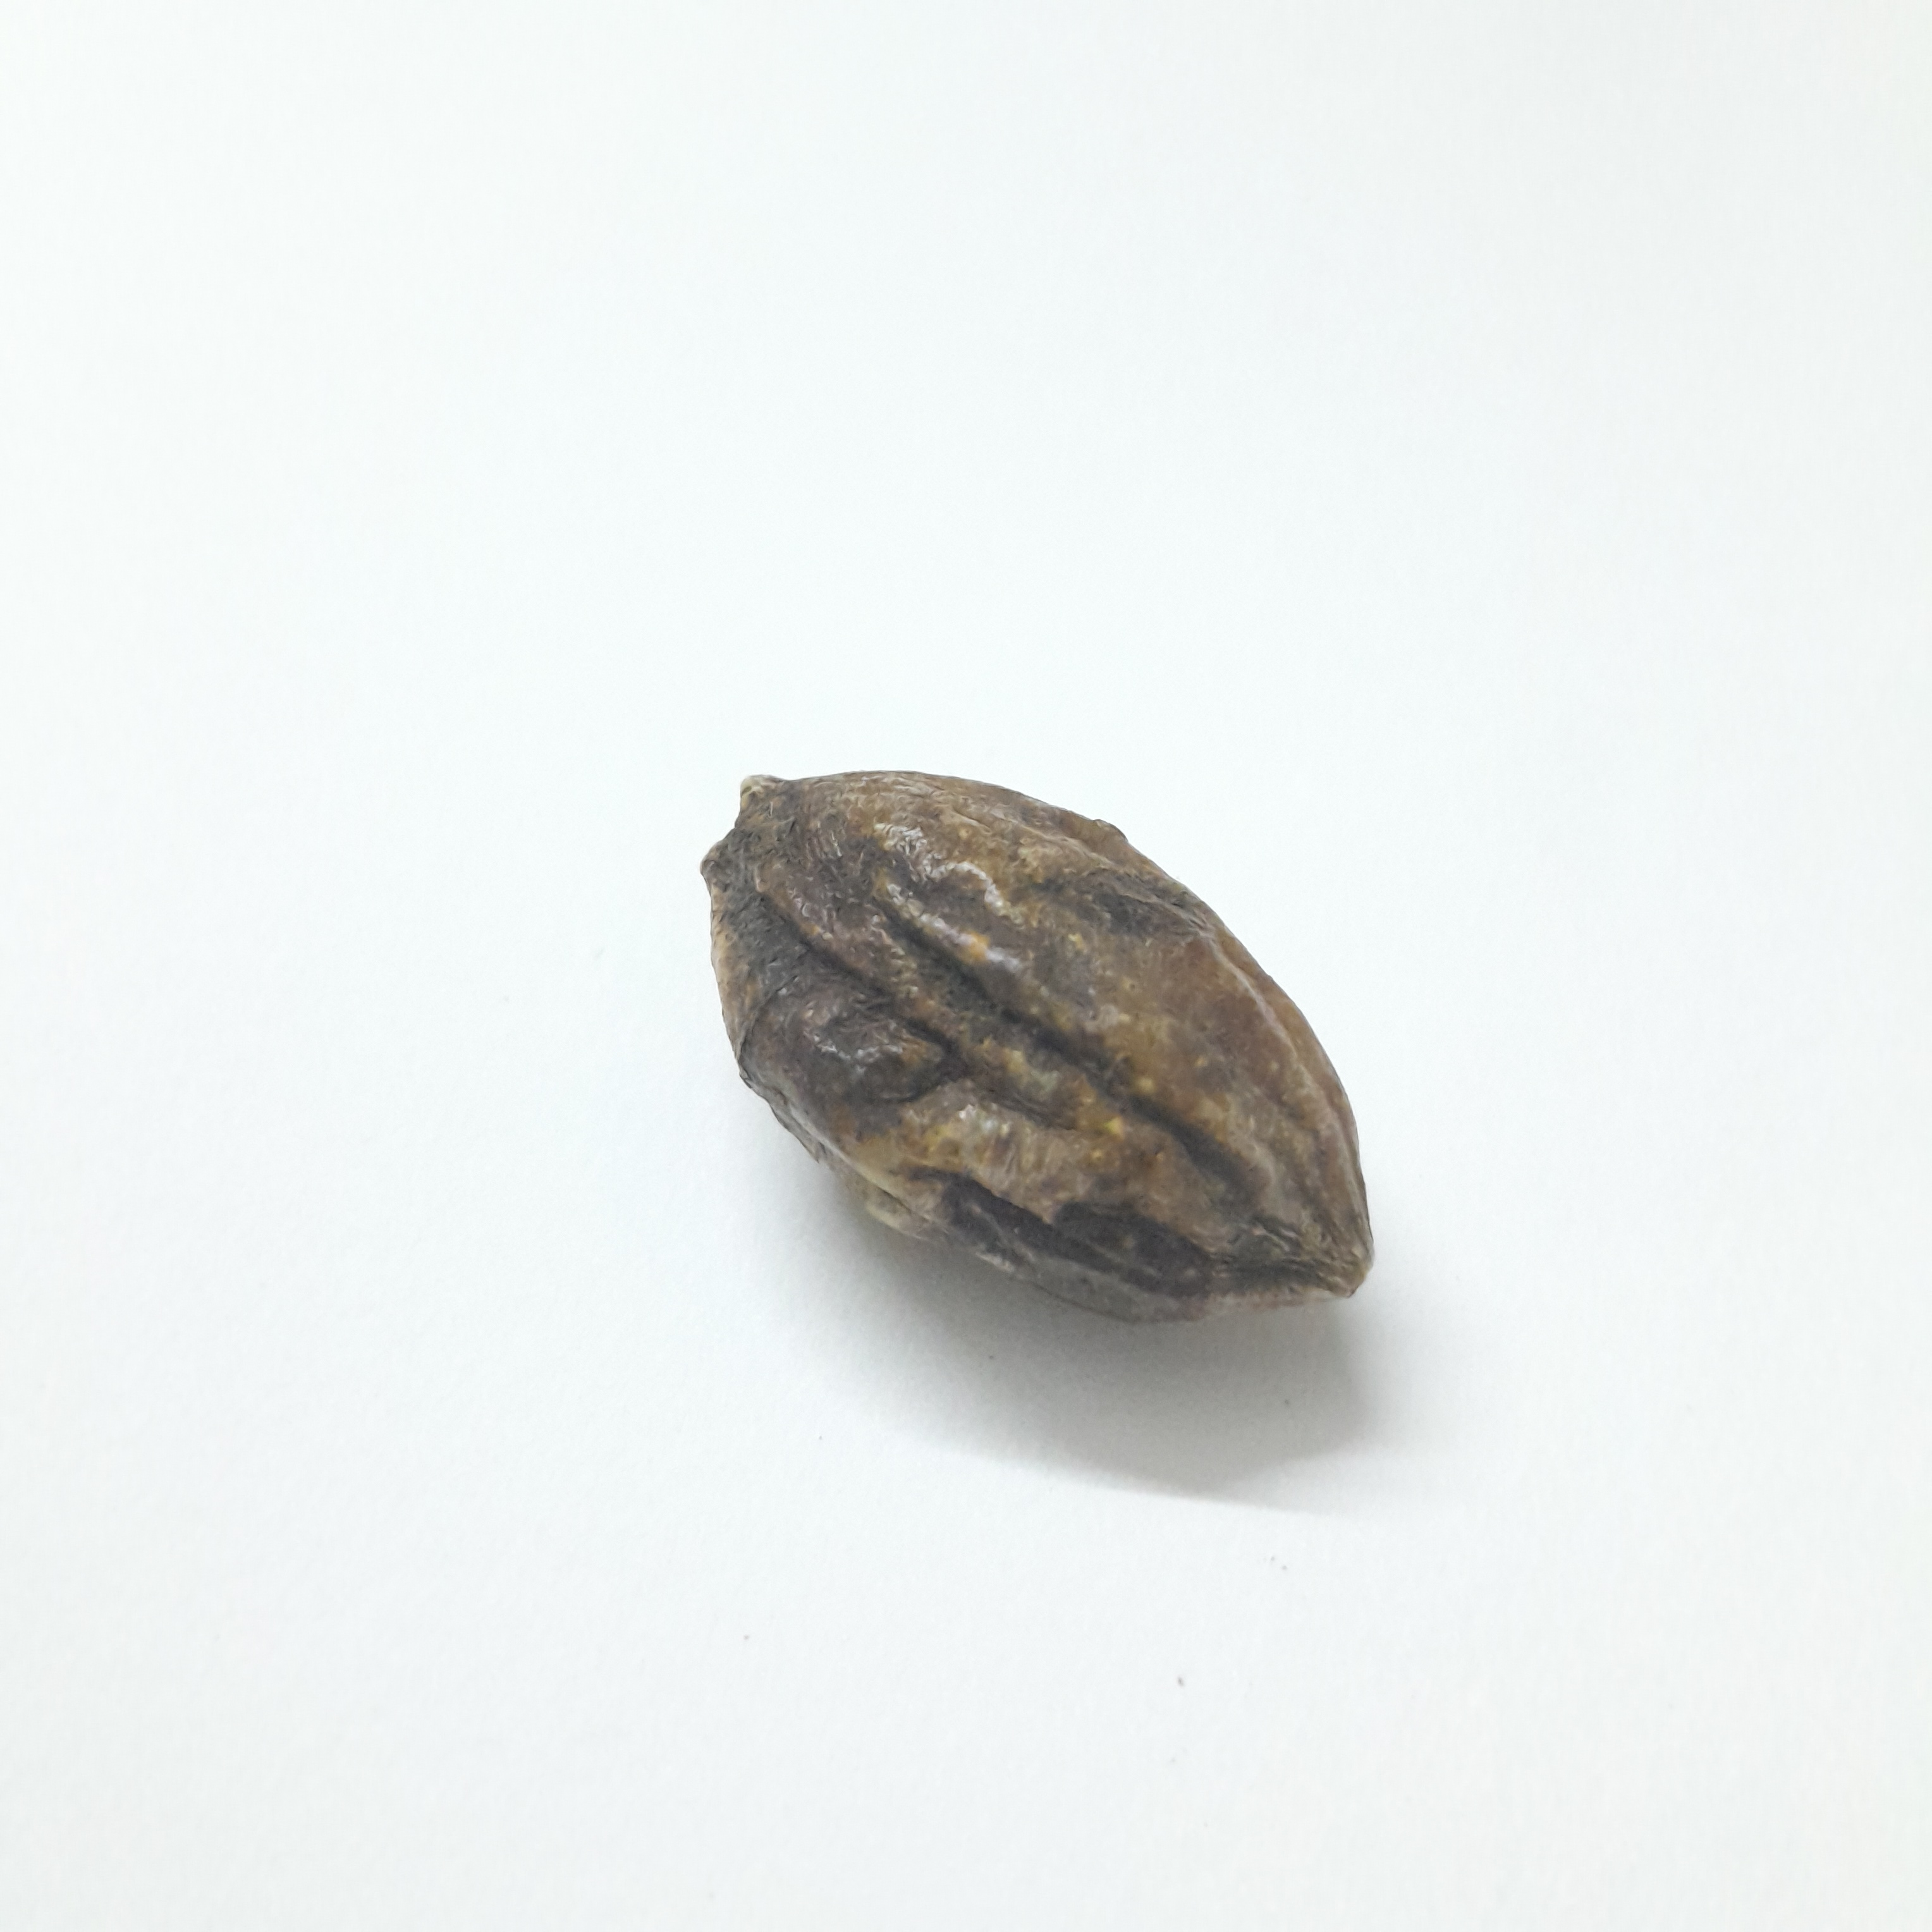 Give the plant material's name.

hirdaa
